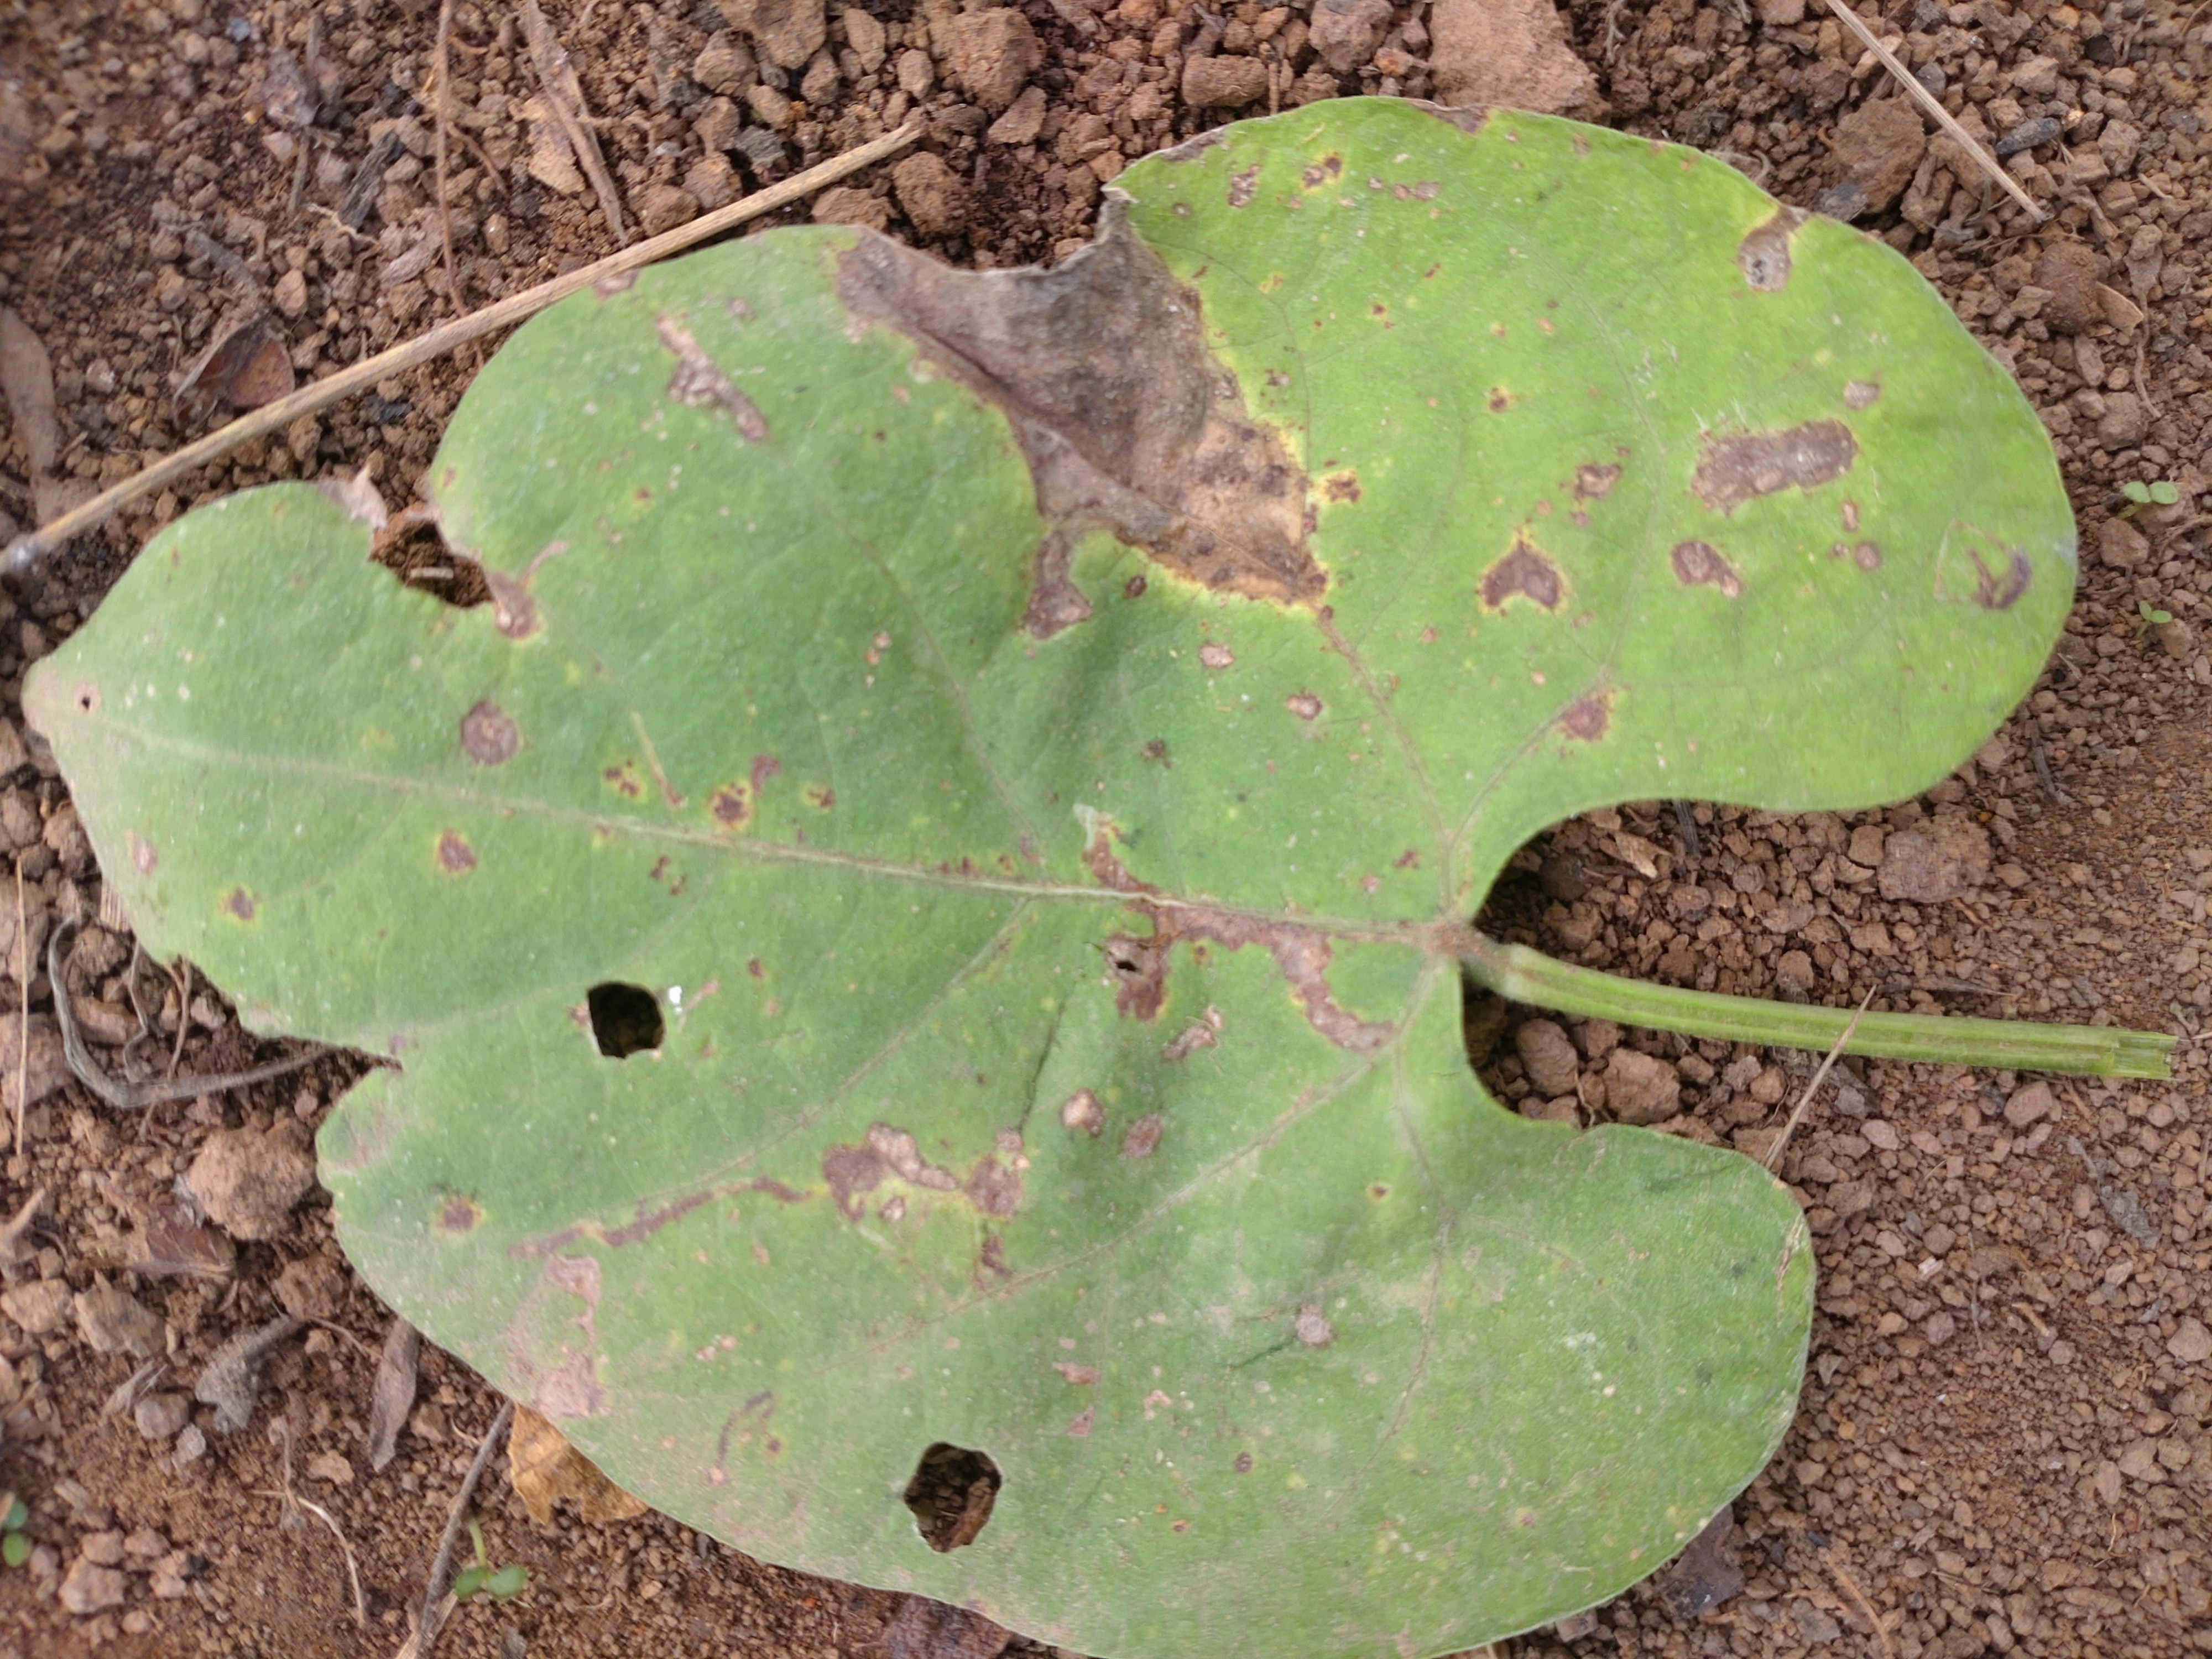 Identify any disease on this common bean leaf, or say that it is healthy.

rust
